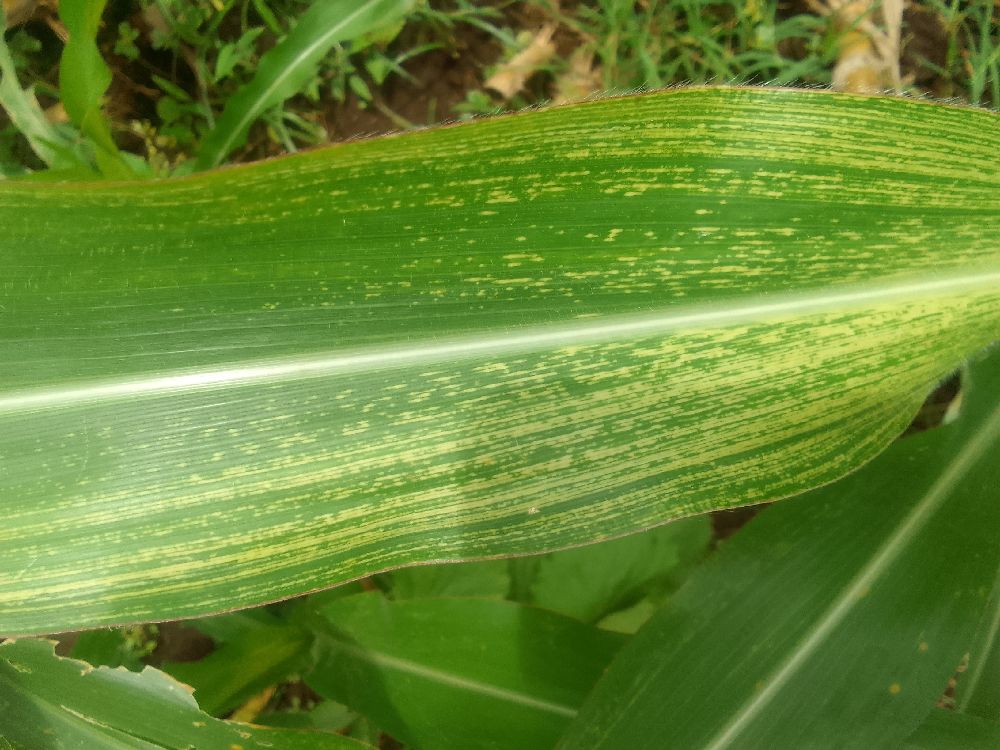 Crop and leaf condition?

maize, maize streak virus
